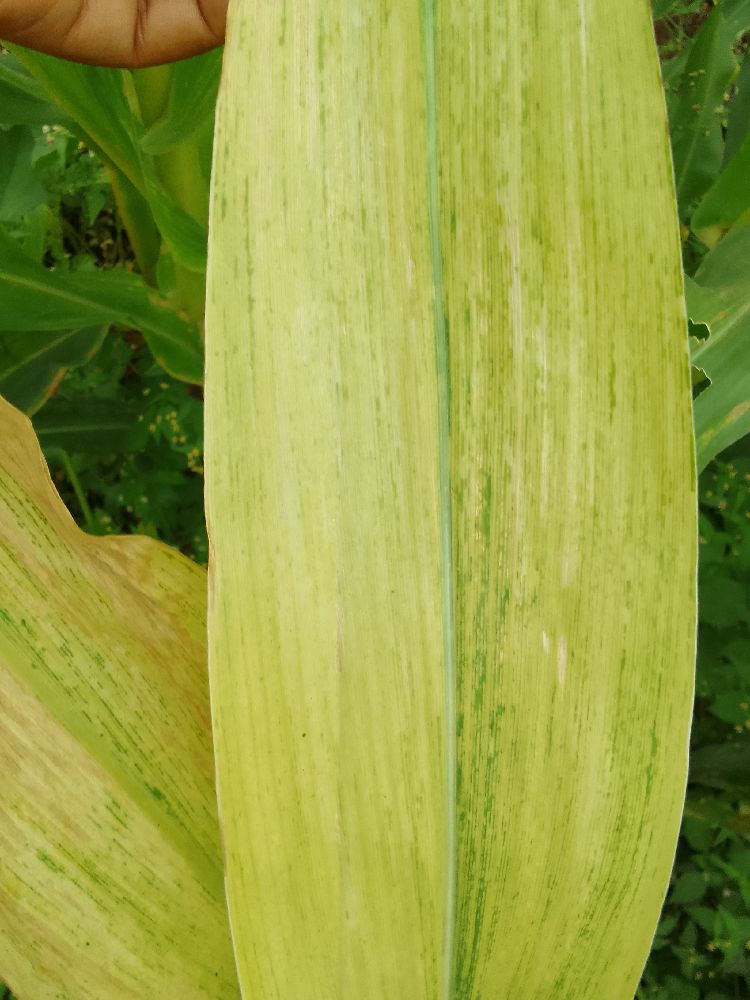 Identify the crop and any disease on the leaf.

maize, maize lethal necrosis
